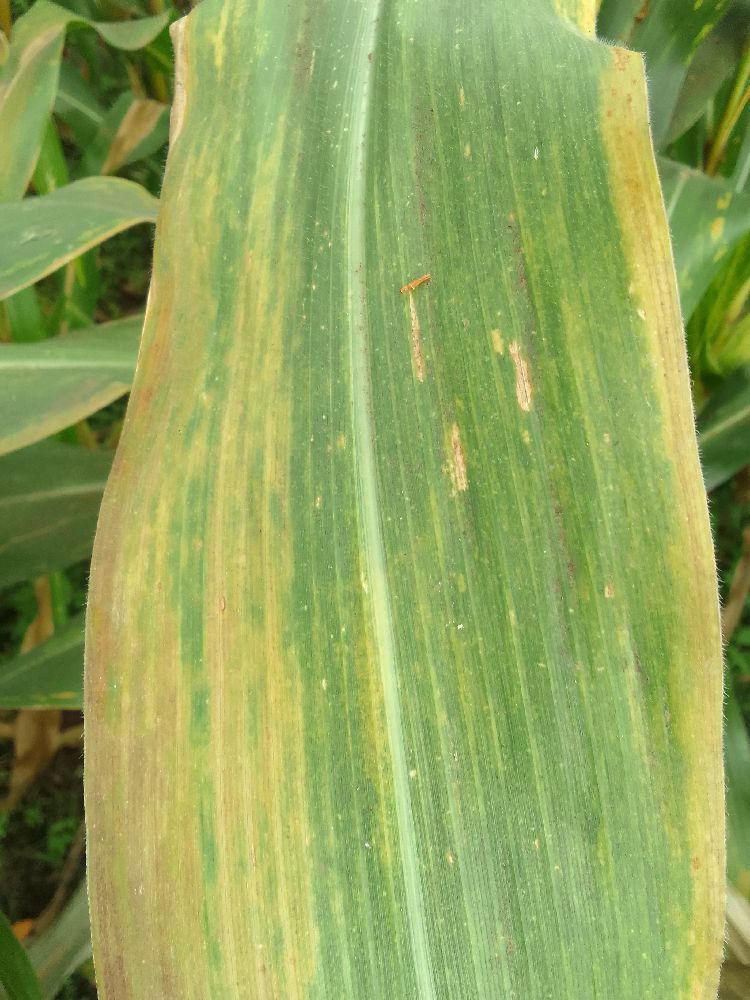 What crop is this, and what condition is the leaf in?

maize, maize lethal necrosis
